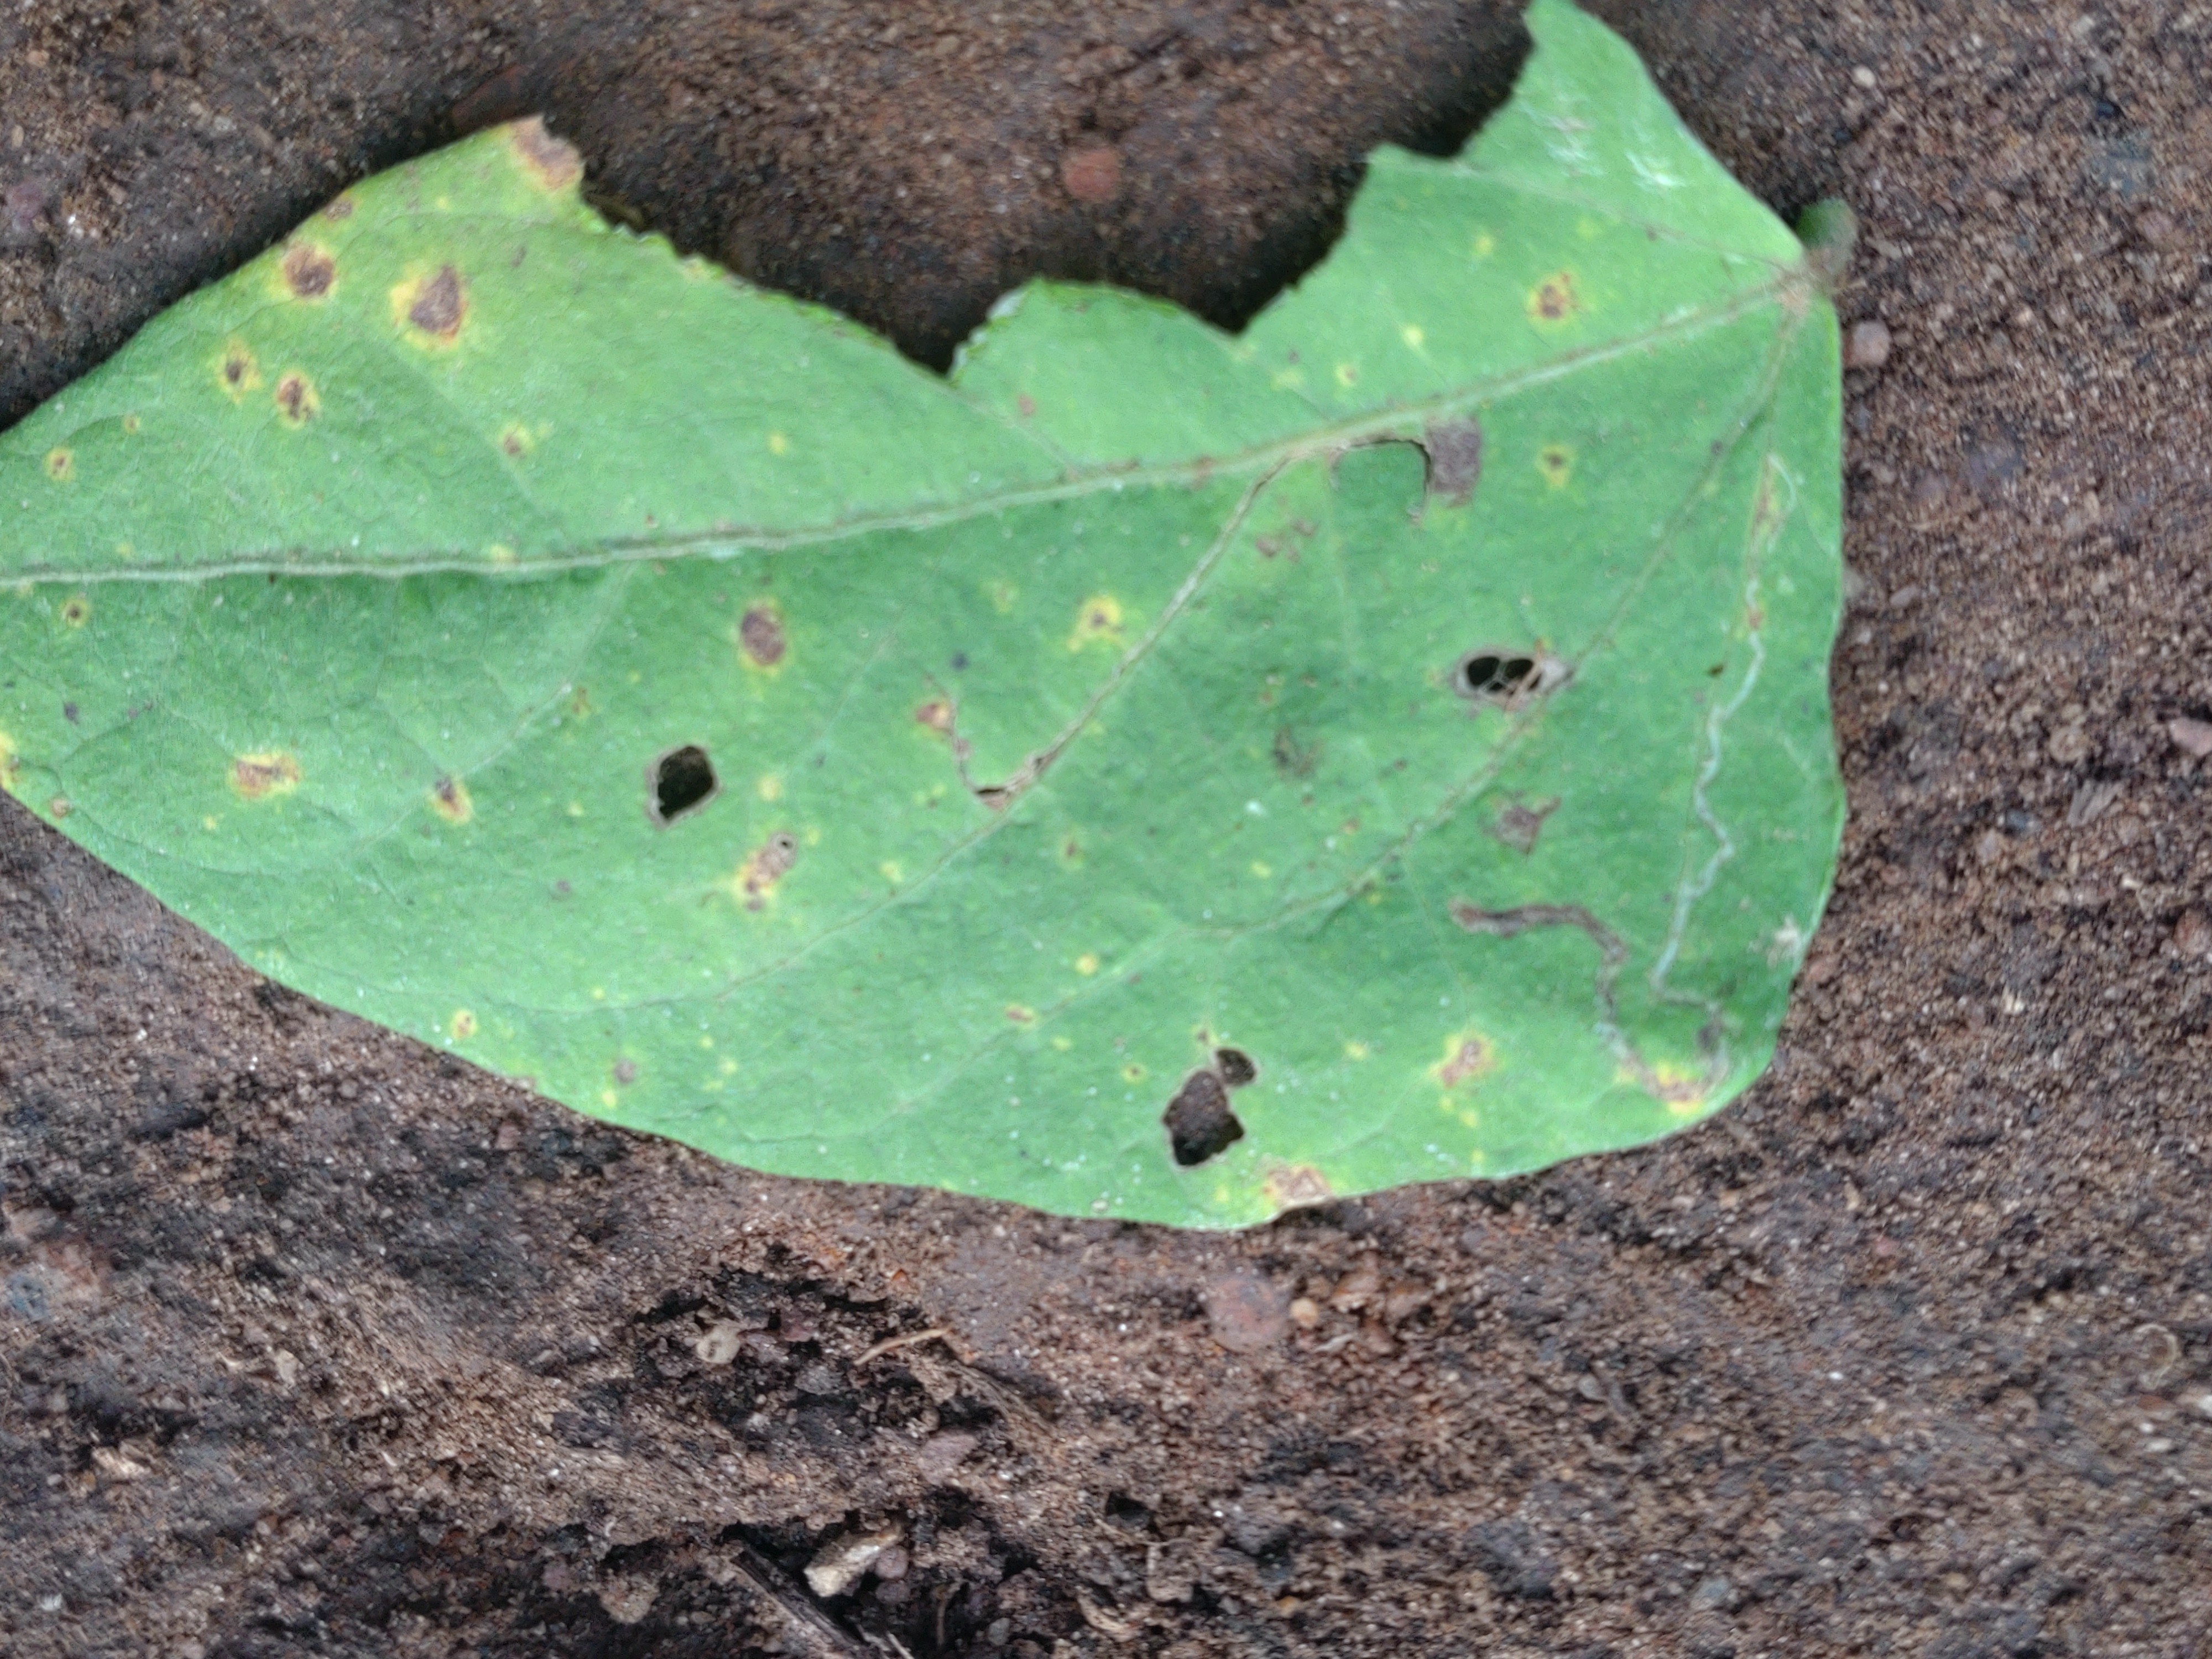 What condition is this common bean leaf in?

anthracnose
